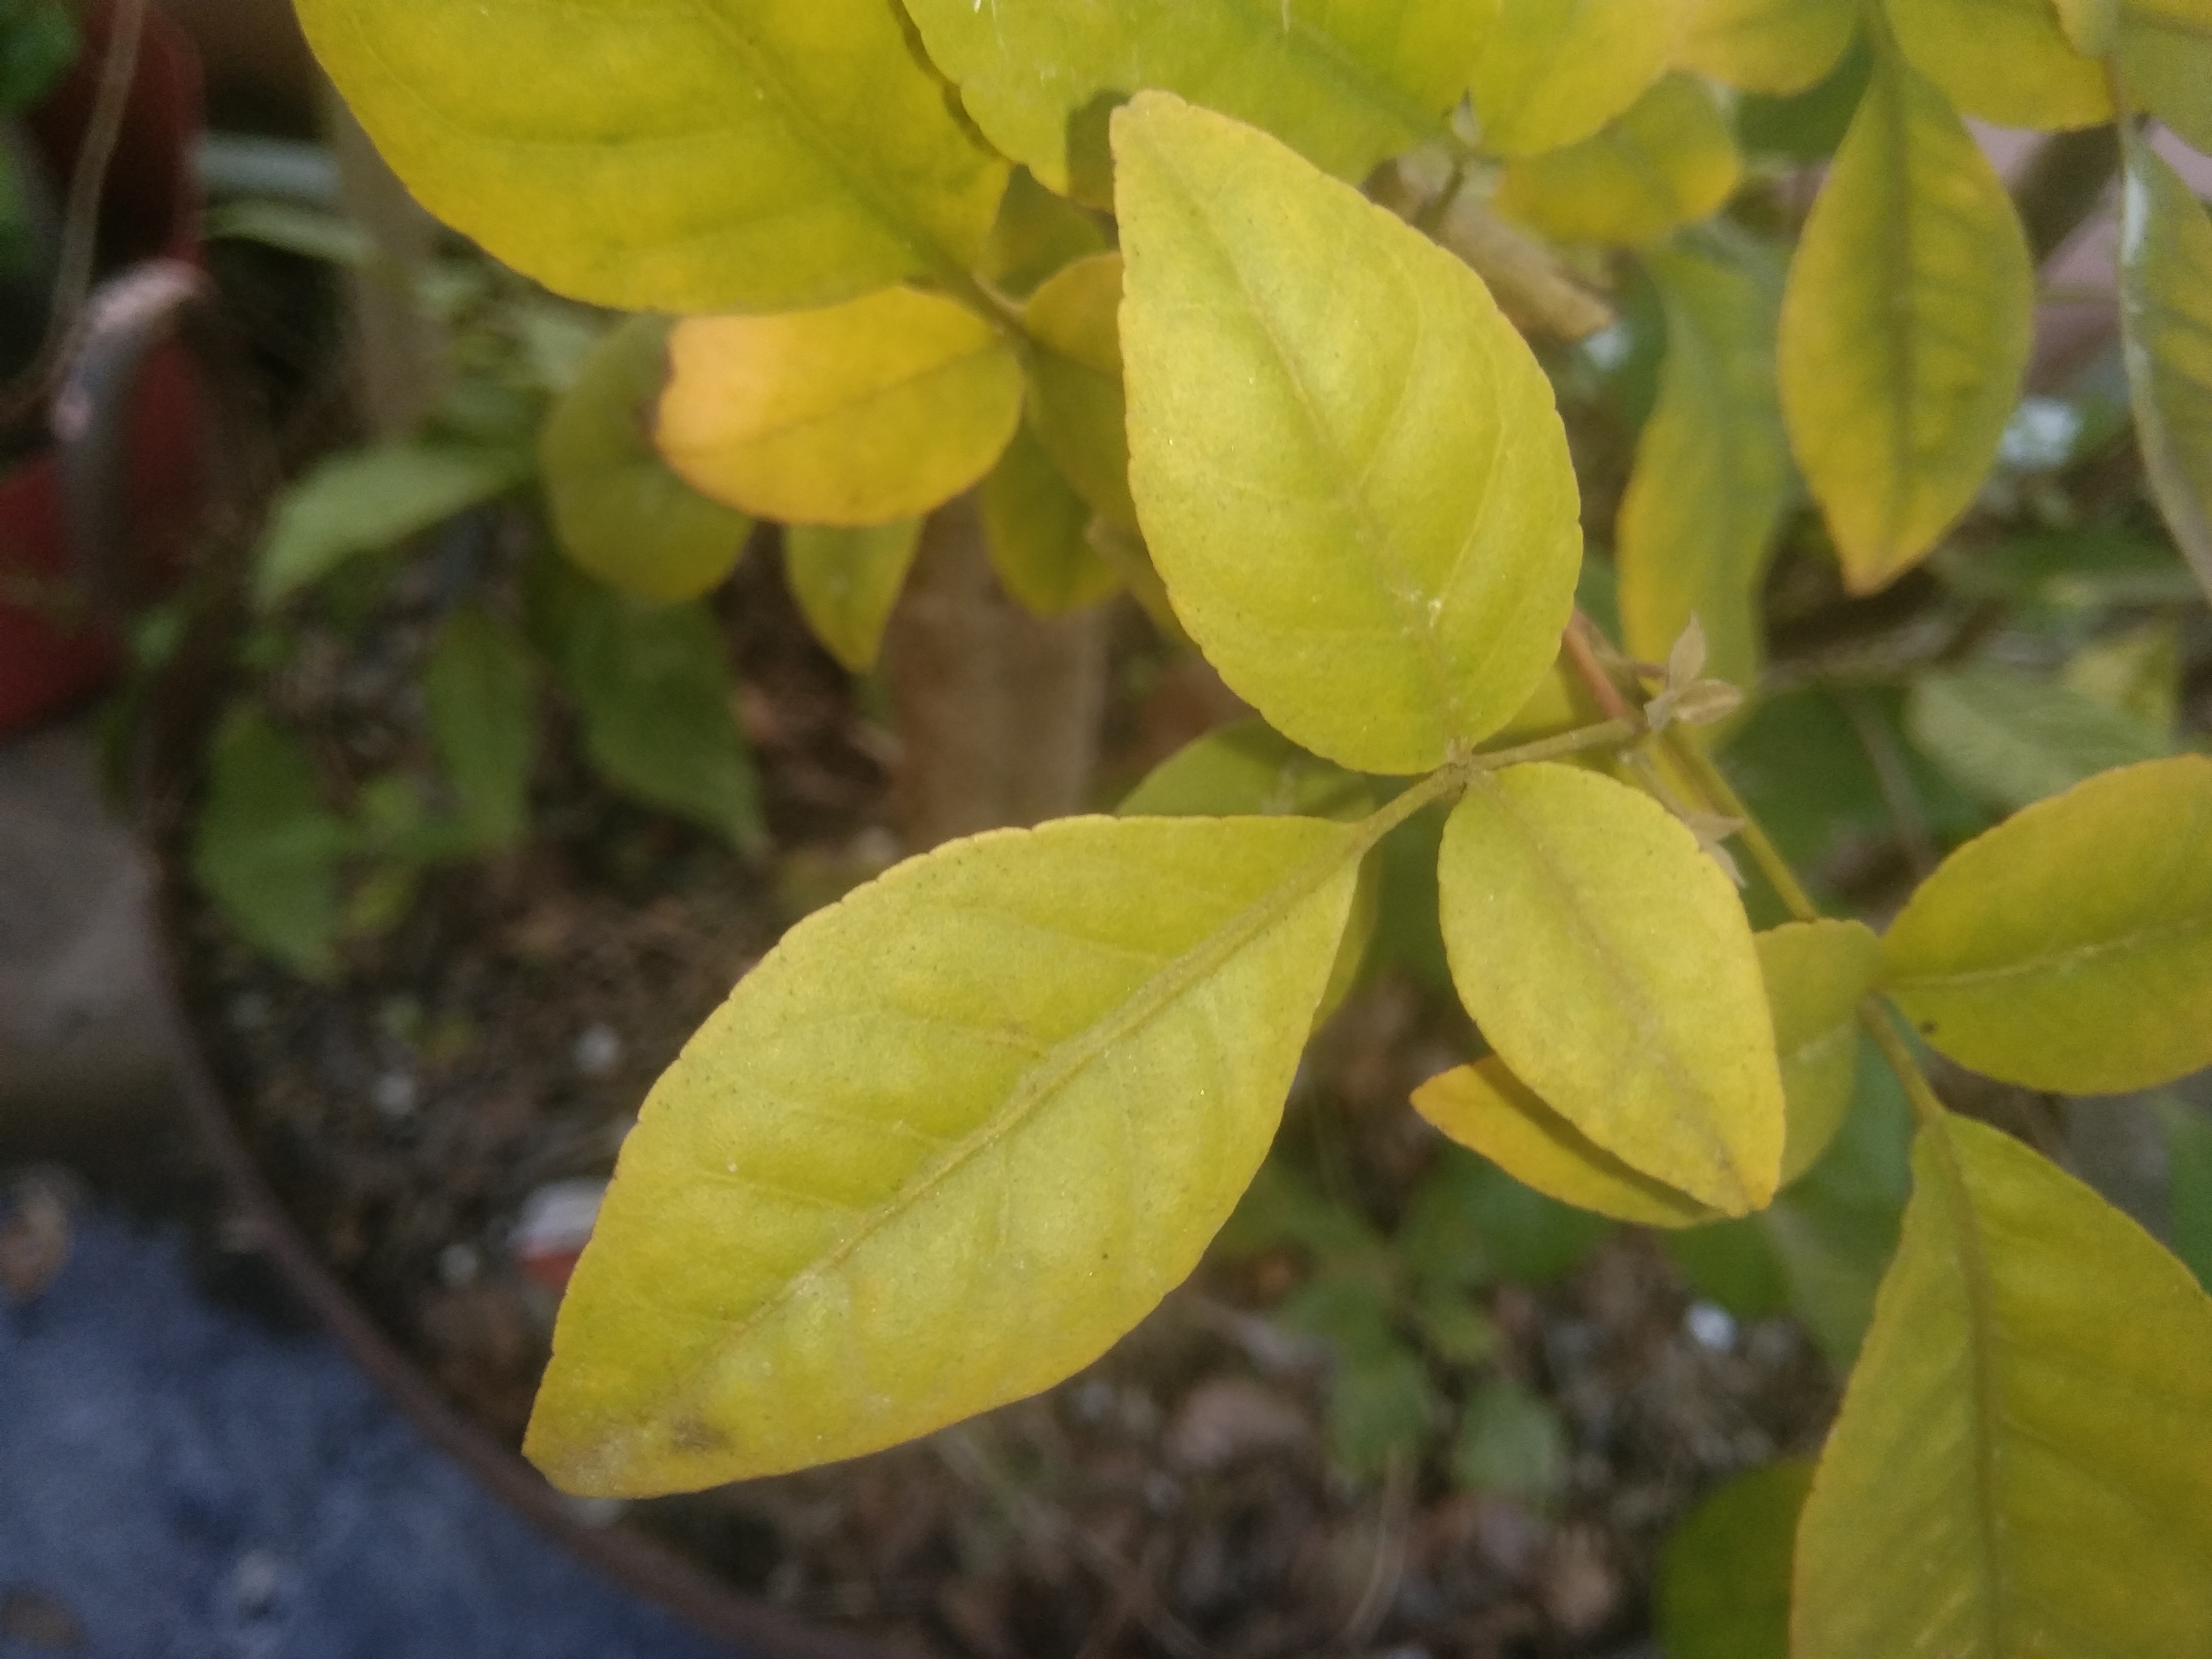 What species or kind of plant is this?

wood apple
